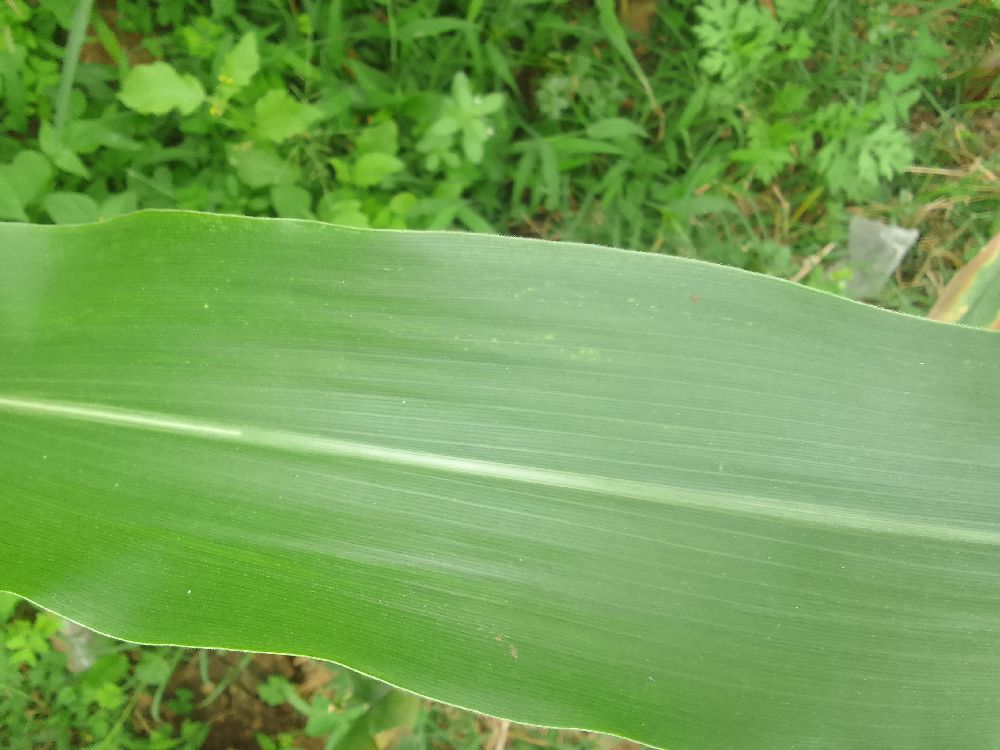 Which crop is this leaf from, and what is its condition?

maize, healthy
